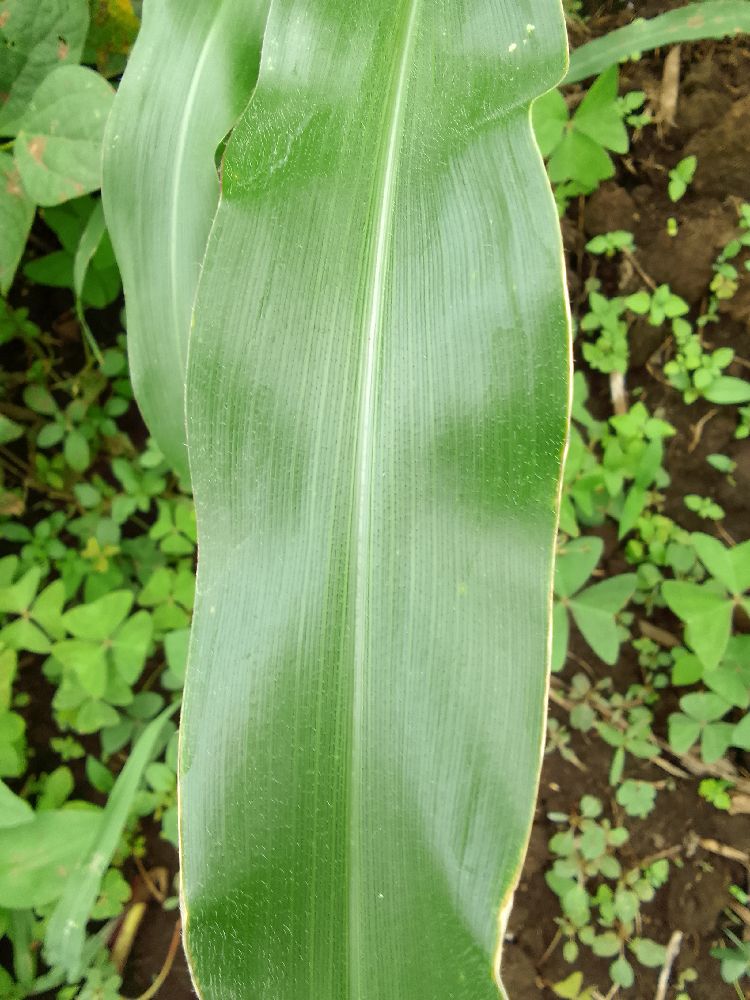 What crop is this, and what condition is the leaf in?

maize, healthy
